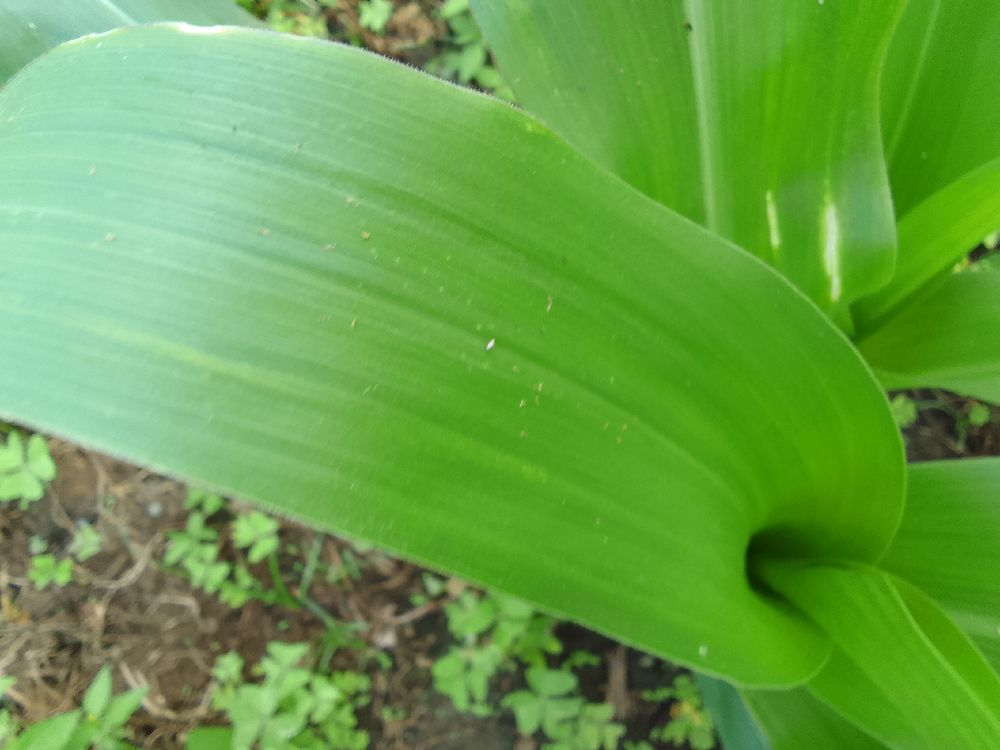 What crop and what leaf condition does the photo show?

maize, healthy
